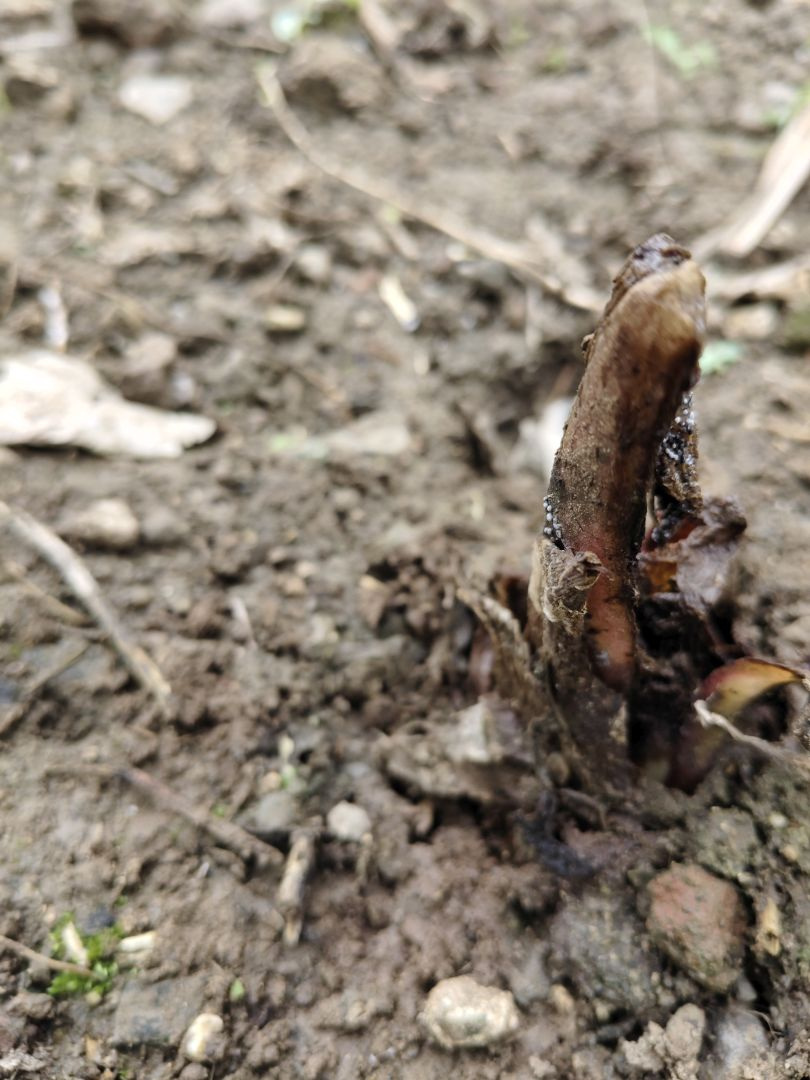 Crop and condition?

taro, root rot
